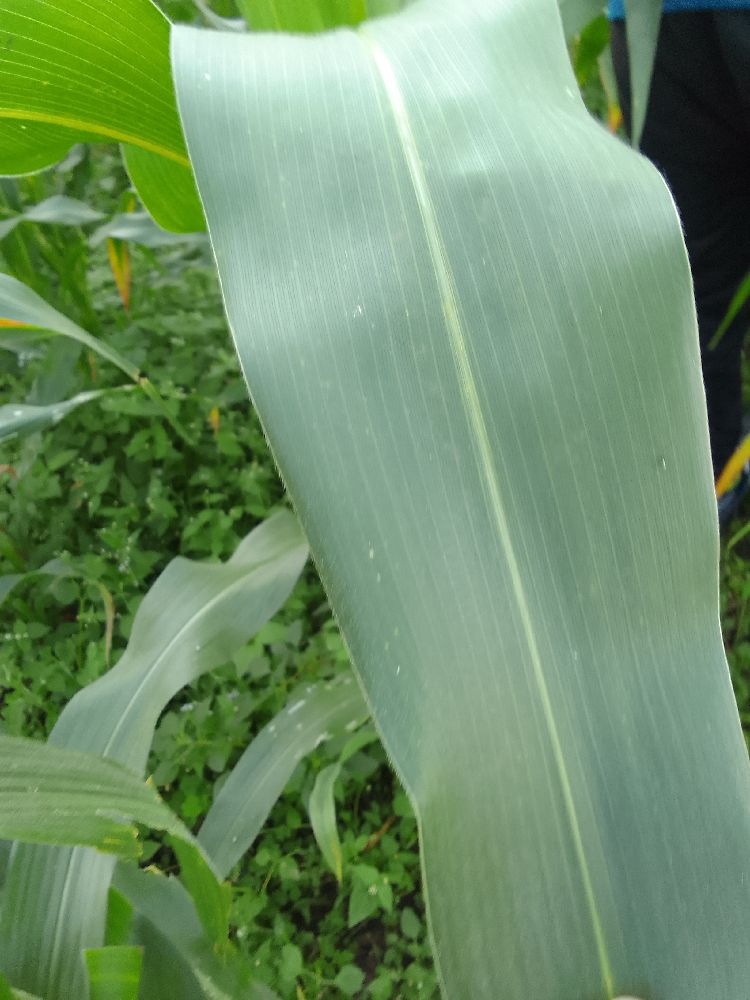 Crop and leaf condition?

maize, healthy
